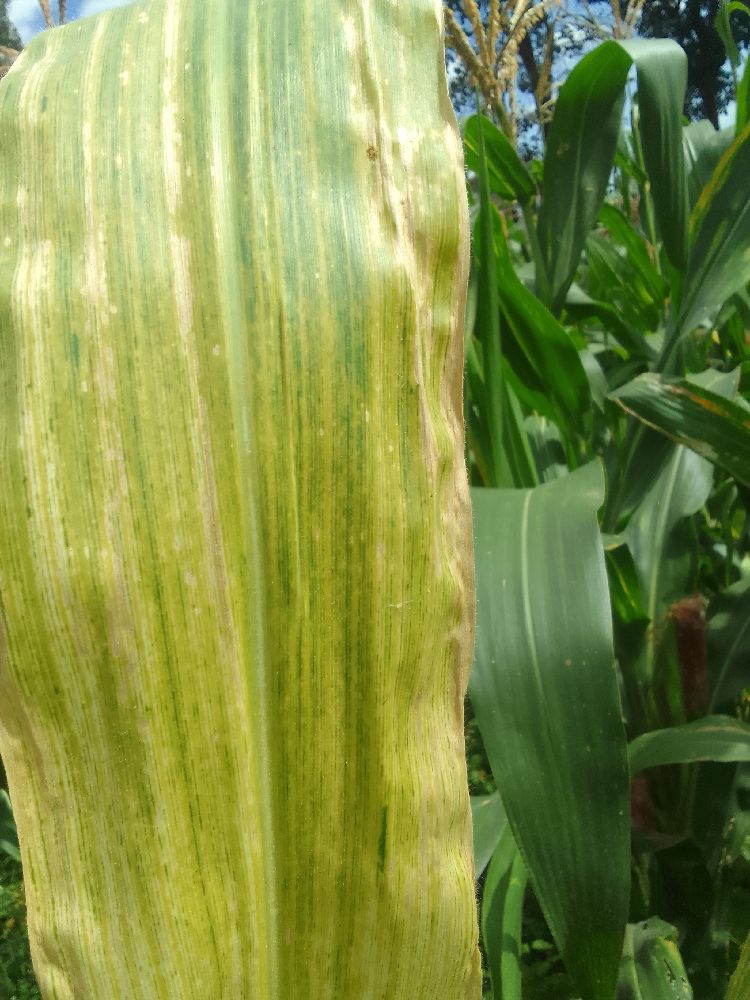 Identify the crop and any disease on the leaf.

maize, maize lethal necrosis
